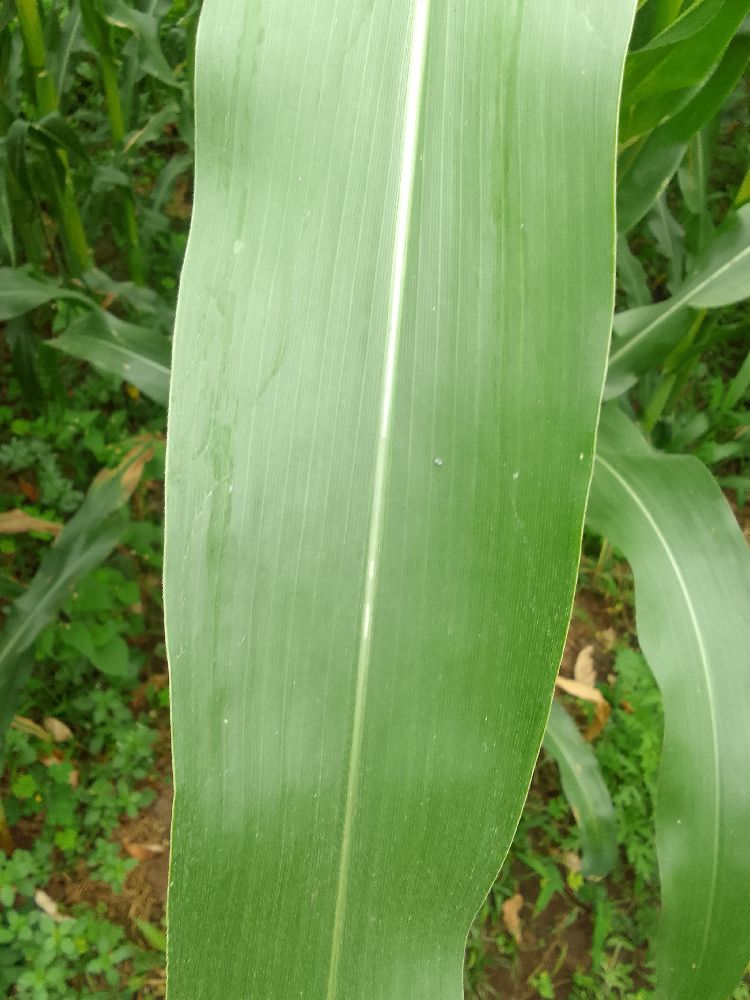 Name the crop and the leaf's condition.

maize, healthy
